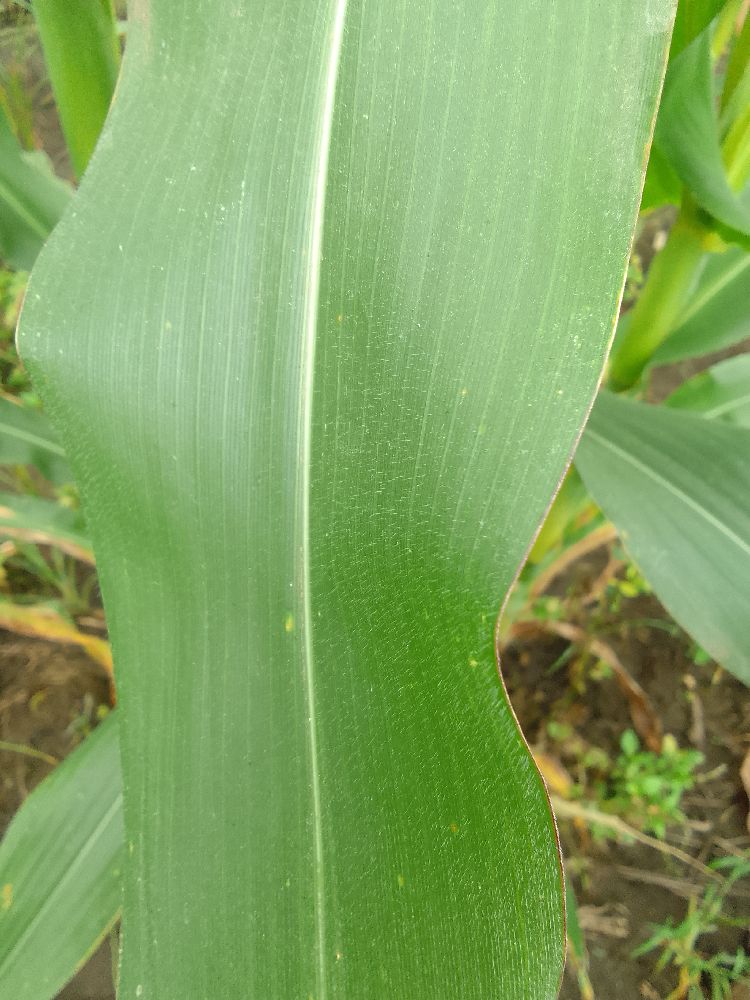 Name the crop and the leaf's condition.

maize, healthy
